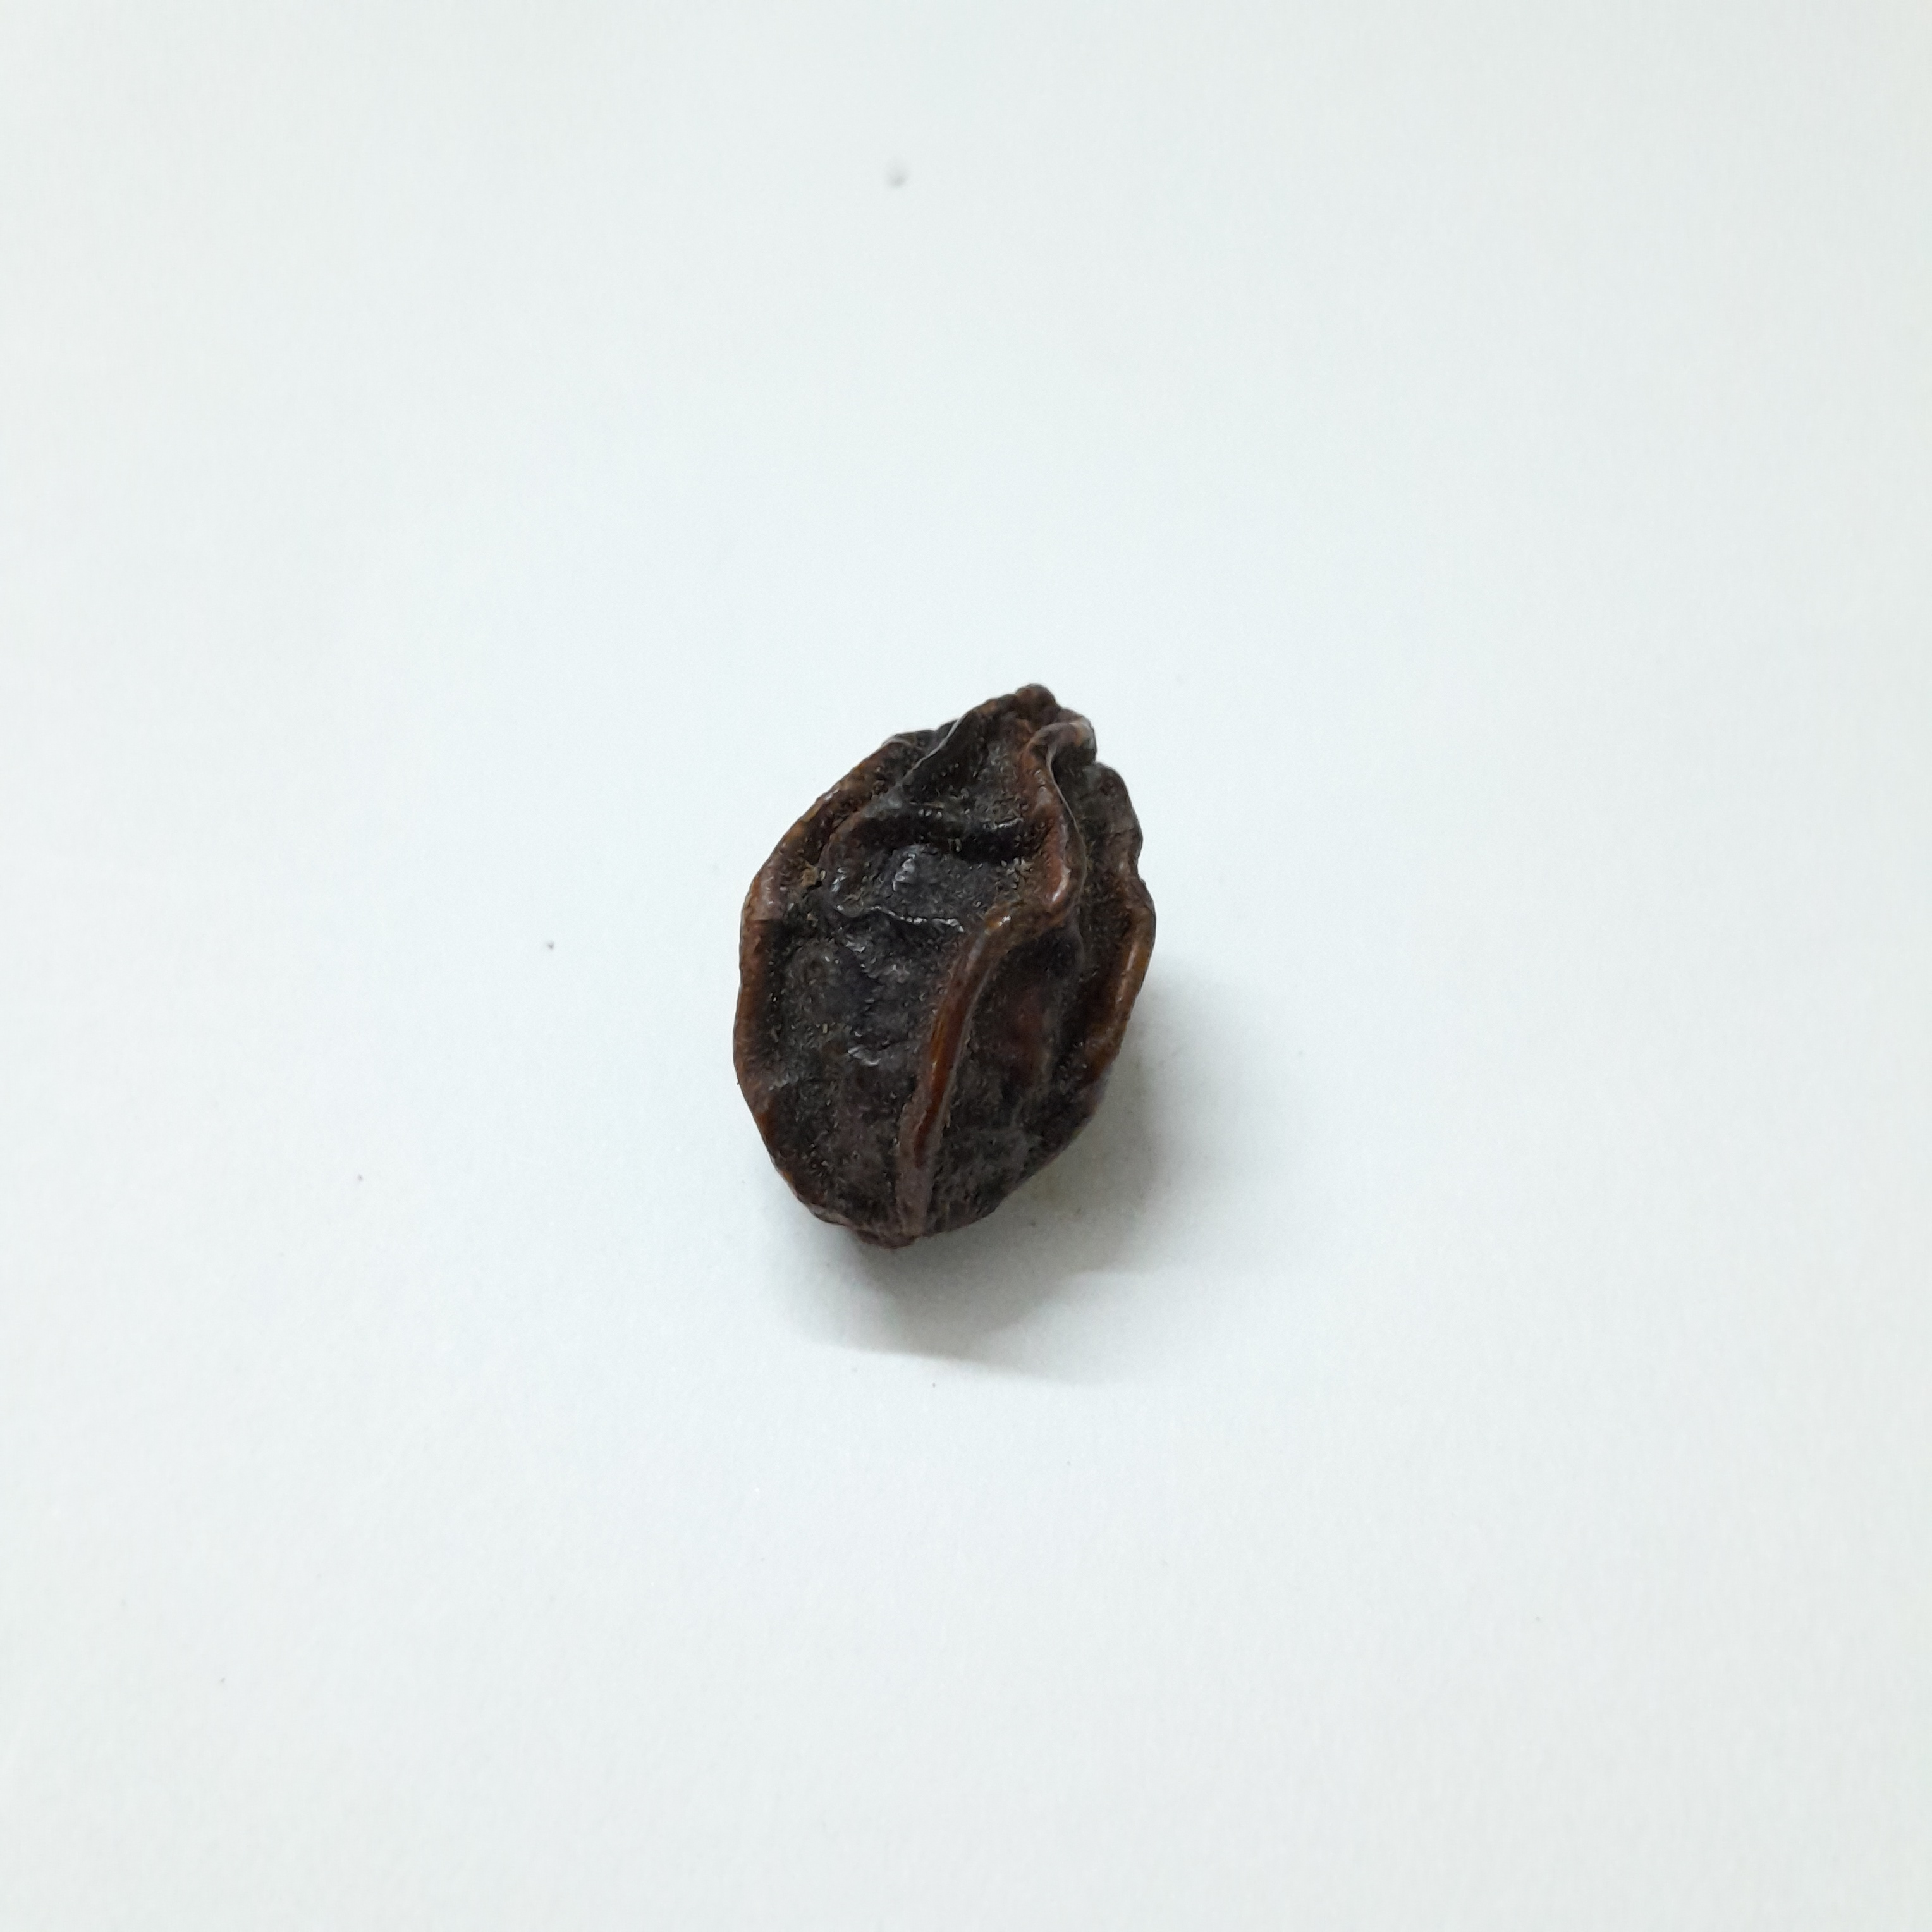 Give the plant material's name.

kadukharik
